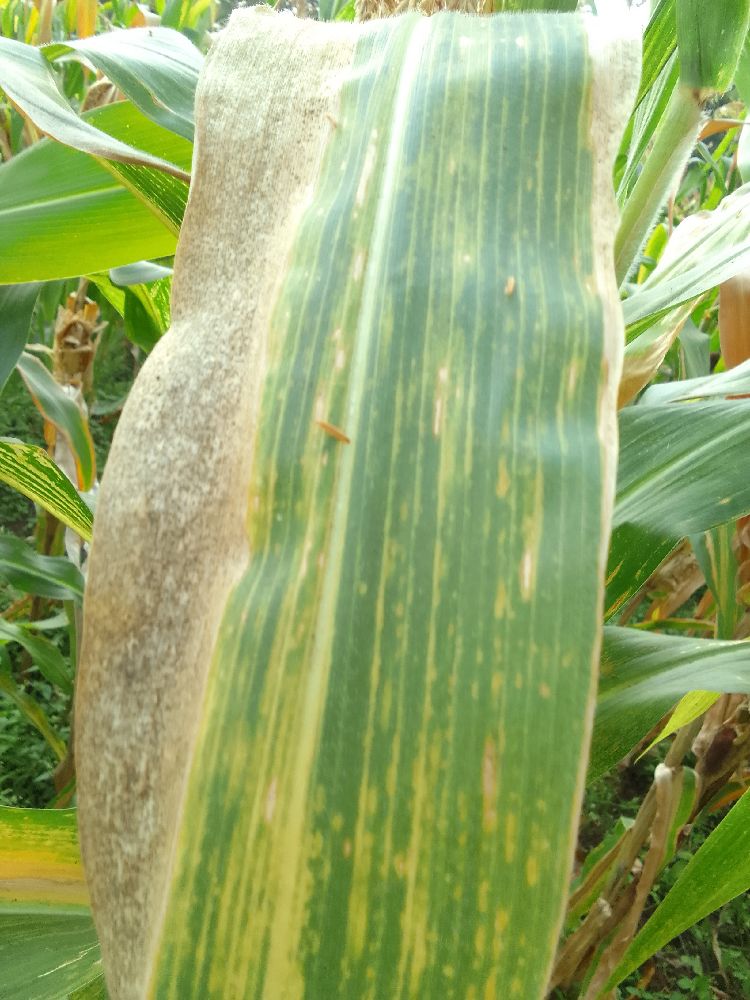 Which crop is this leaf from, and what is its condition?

maize, maize lethal necrosis
